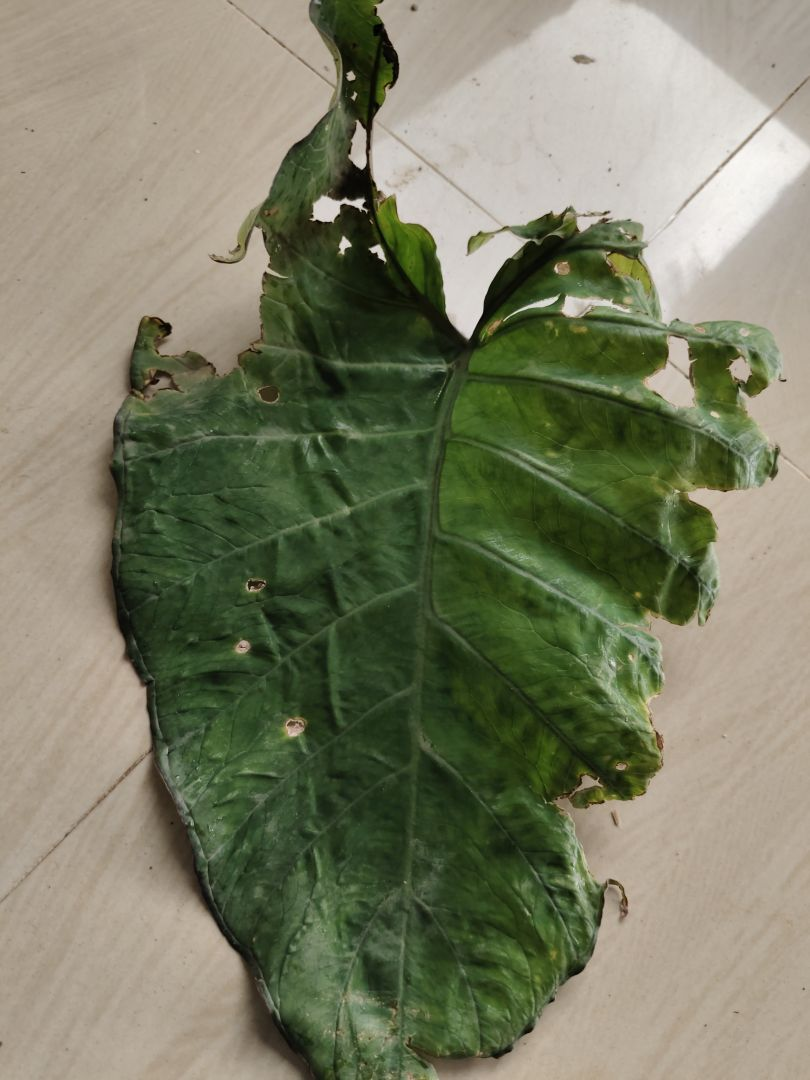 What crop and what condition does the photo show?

taro, leaf blight
